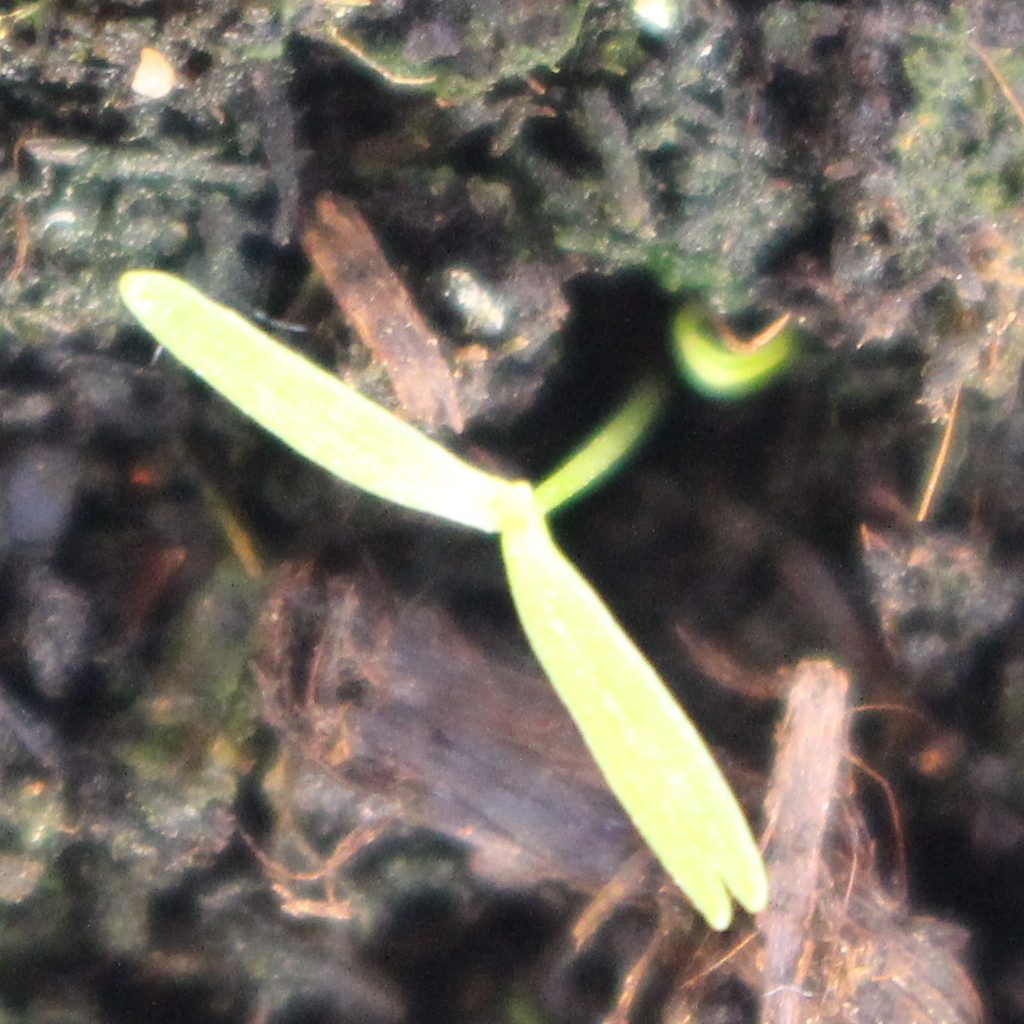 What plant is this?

Papaver rhoeas
